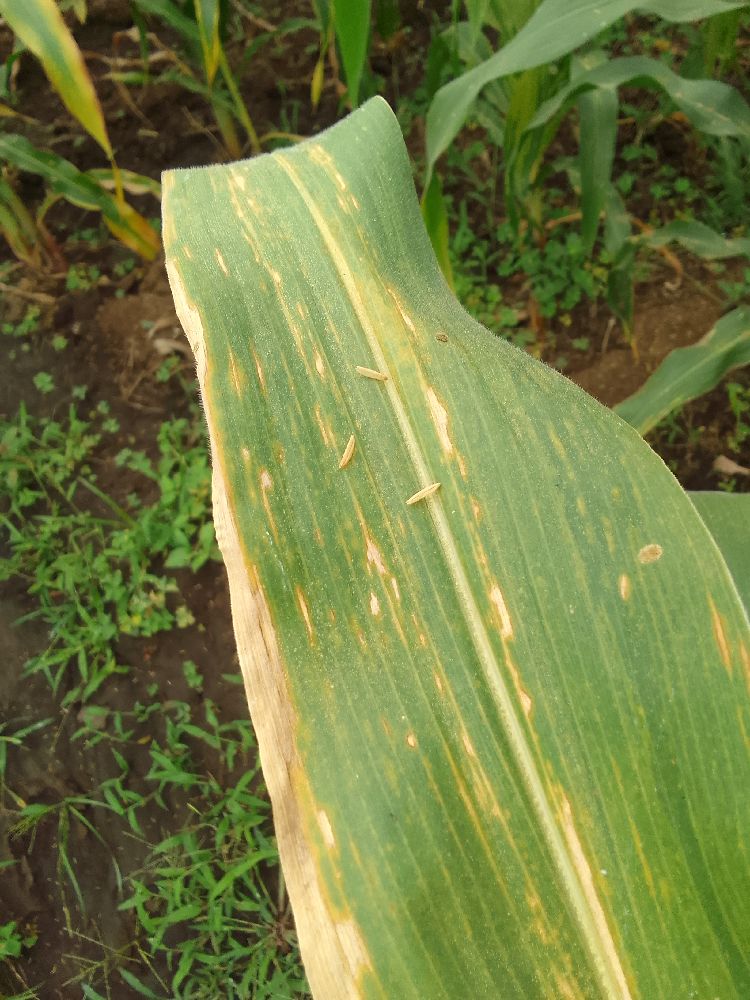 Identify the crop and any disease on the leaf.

maize, maize lethal necrosis
